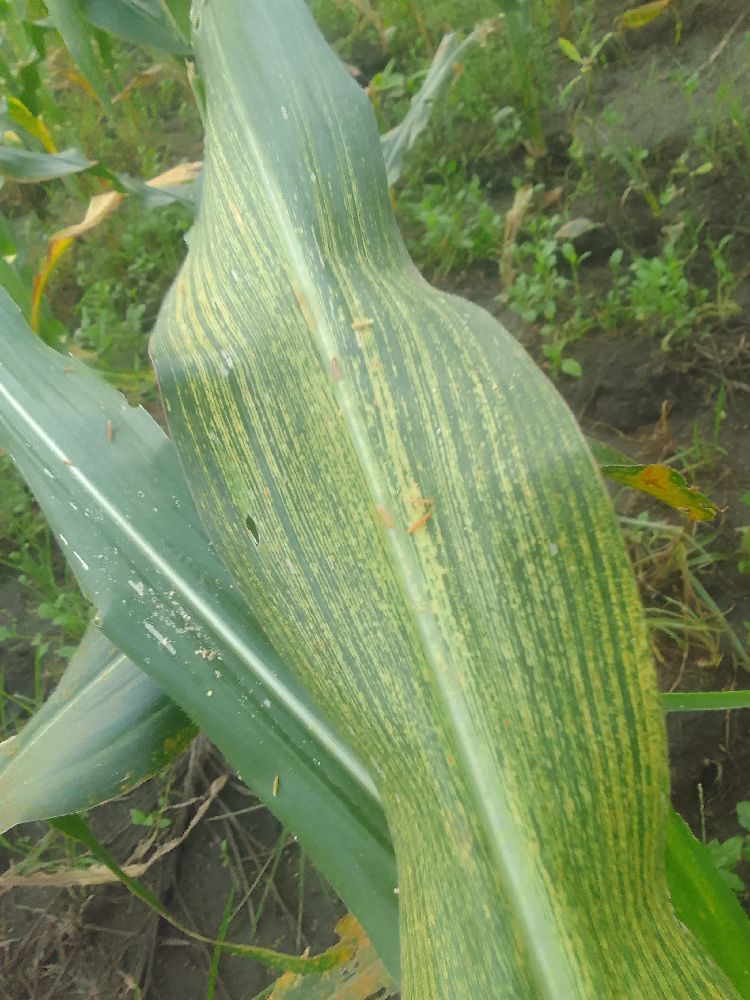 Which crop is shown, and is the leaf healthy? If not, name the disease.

maize, maize streak virus
